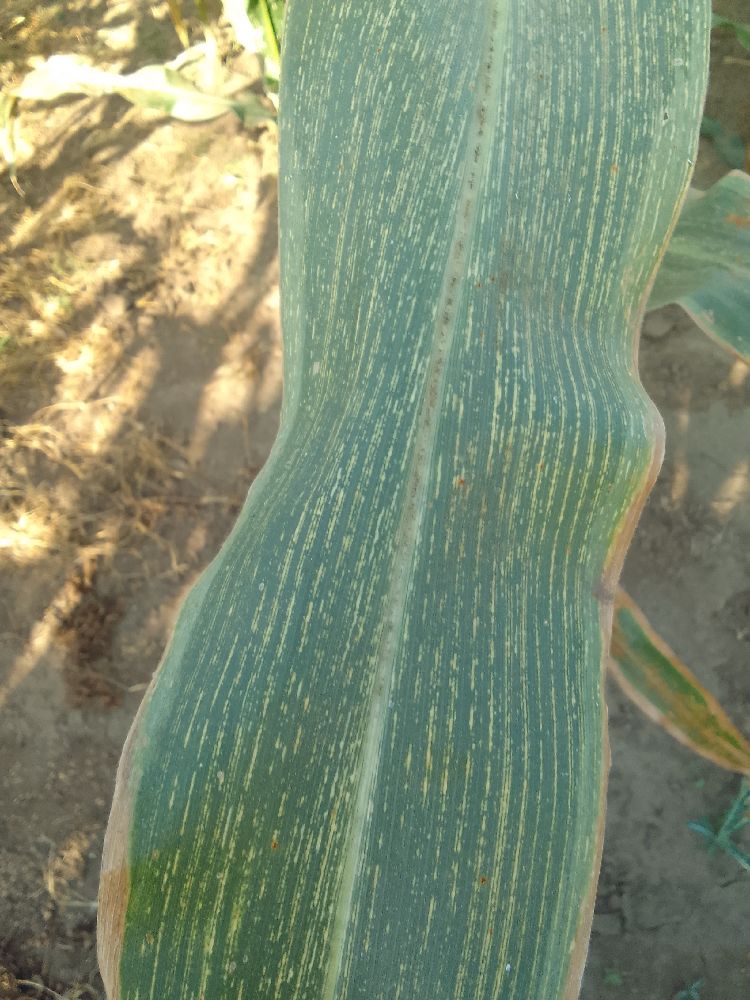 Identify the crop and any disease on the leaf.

maize, maize streak virus
